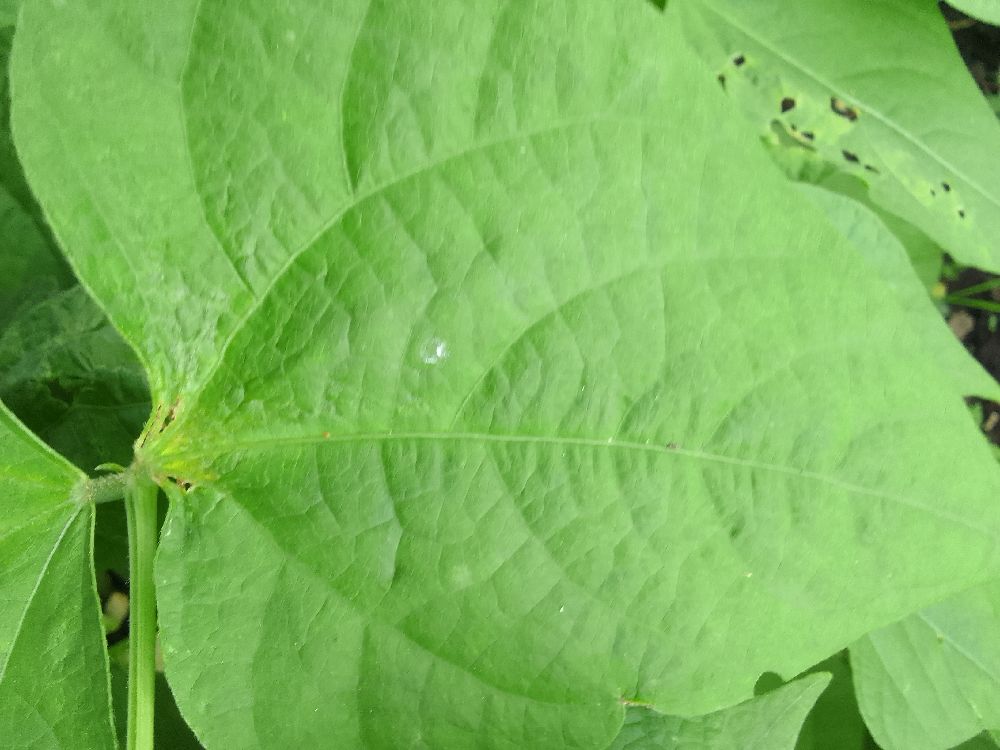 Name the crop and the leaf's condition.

common bean, healthy
